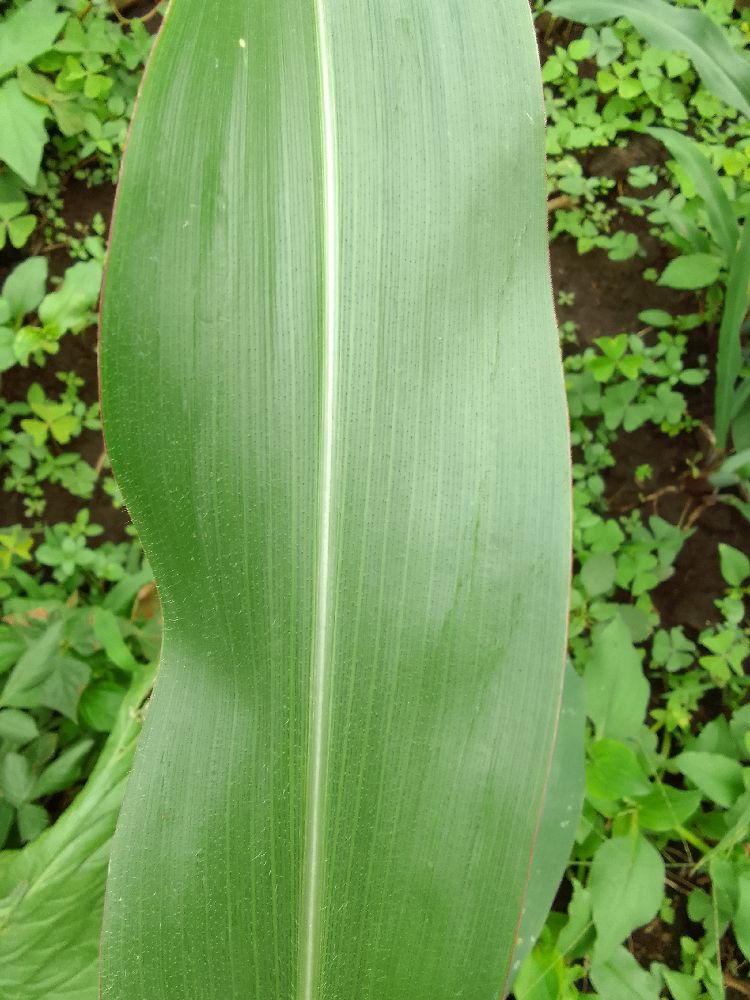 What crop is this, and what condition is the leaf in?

maize, healthy
